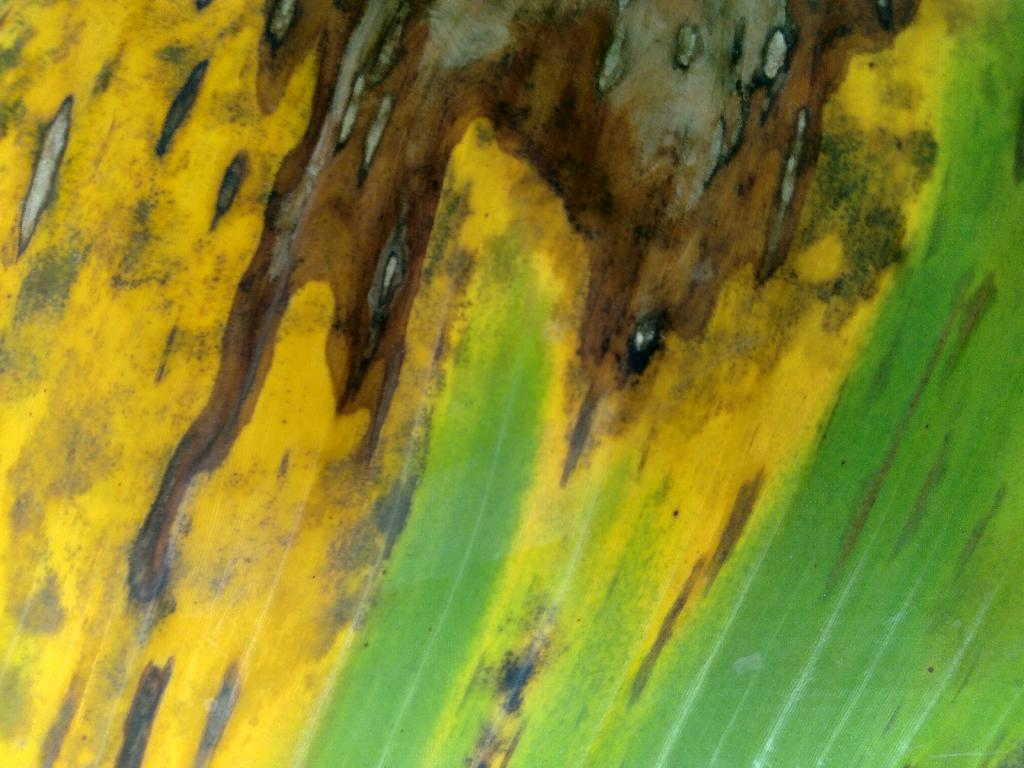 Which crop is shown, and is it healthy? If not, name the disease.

banana, black sigatoka
